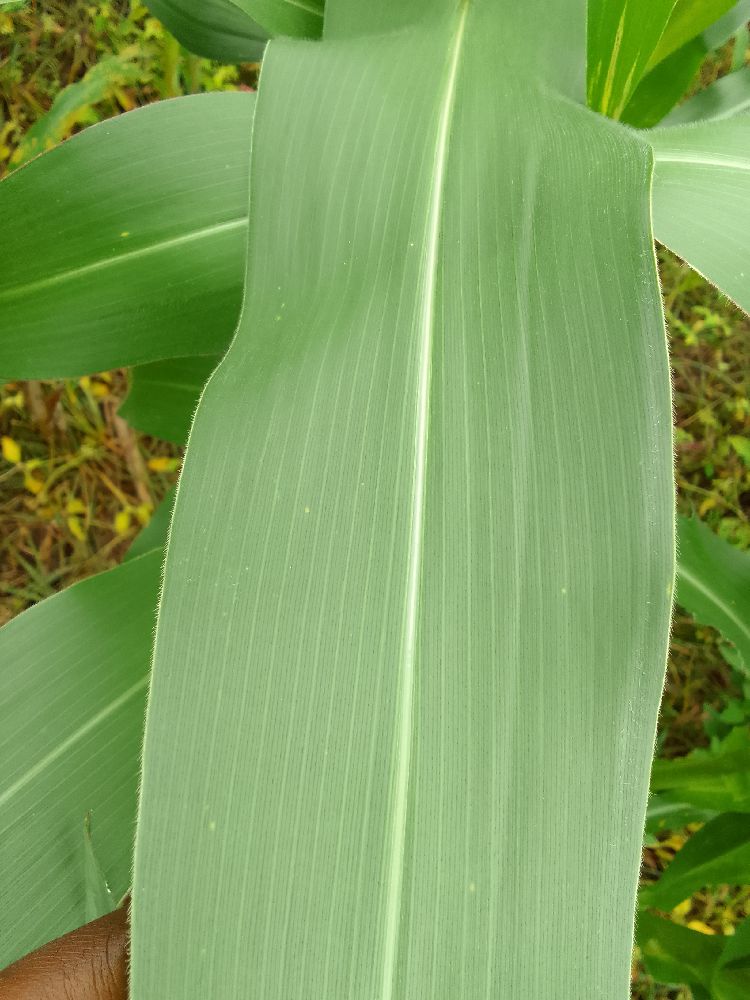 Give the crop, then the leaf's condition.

maize, healthy
